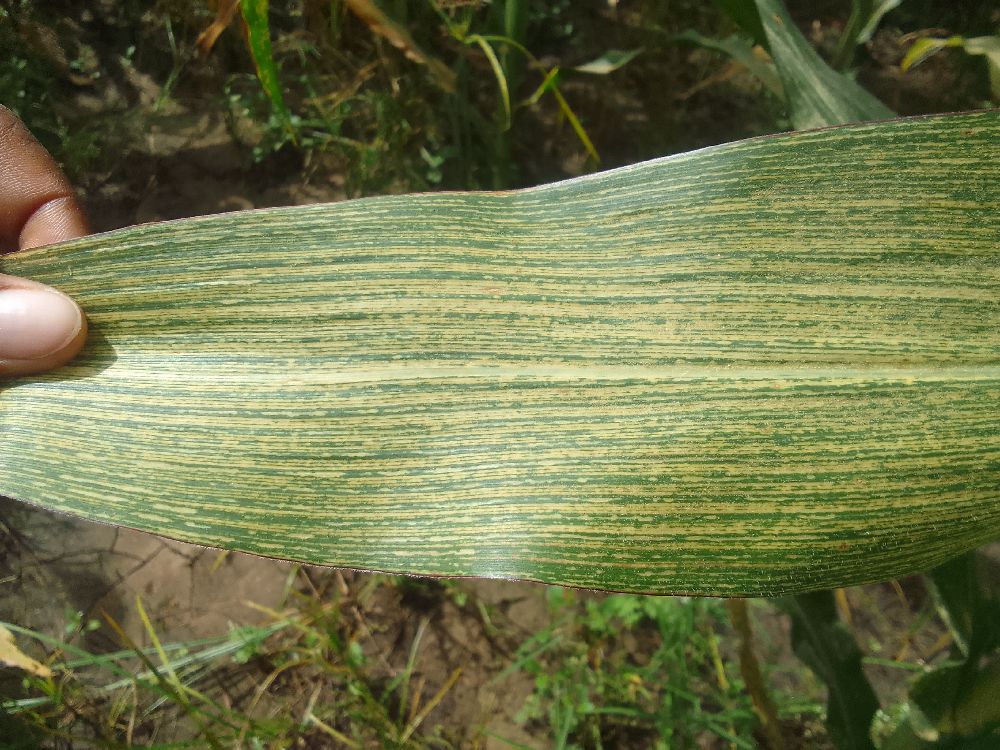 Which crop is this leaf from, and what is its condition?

maize, maize streak virus
